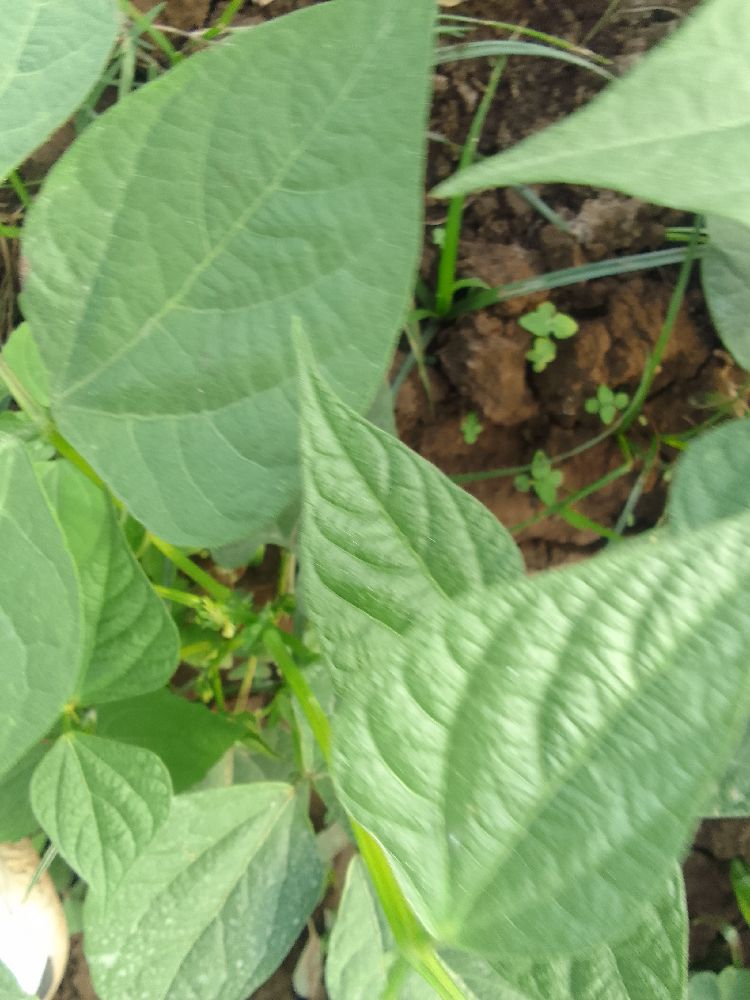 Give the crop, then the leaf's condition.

common bean, healthy
